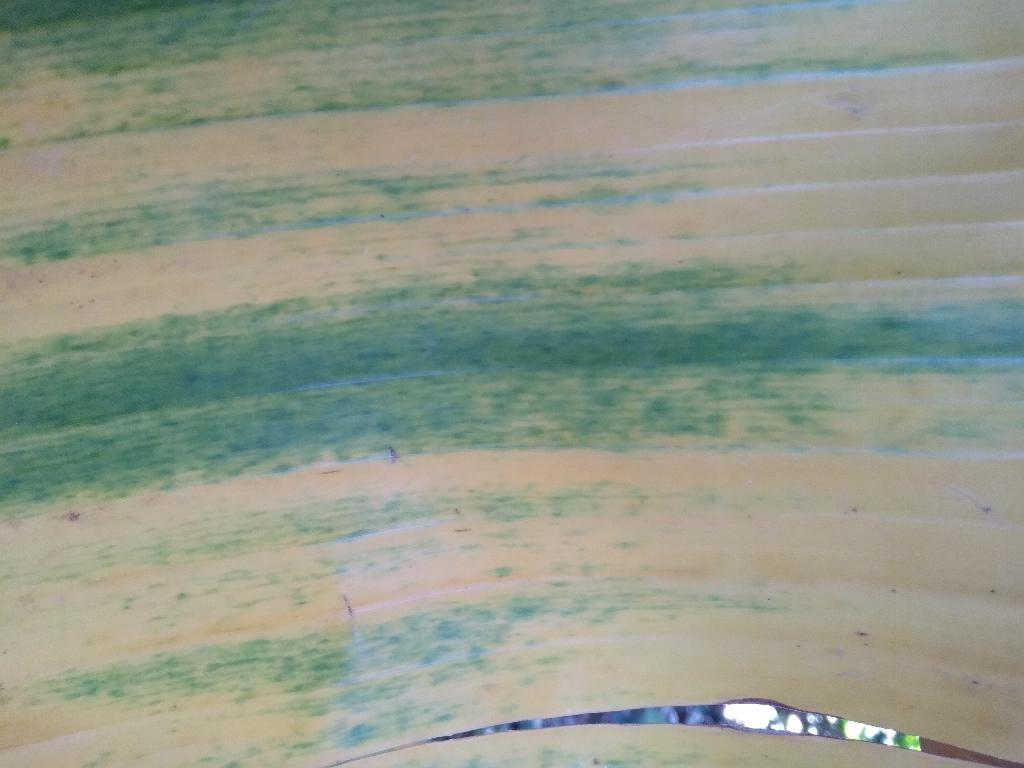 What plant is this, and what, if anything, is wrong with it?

banana, fusarium wilt race 1
